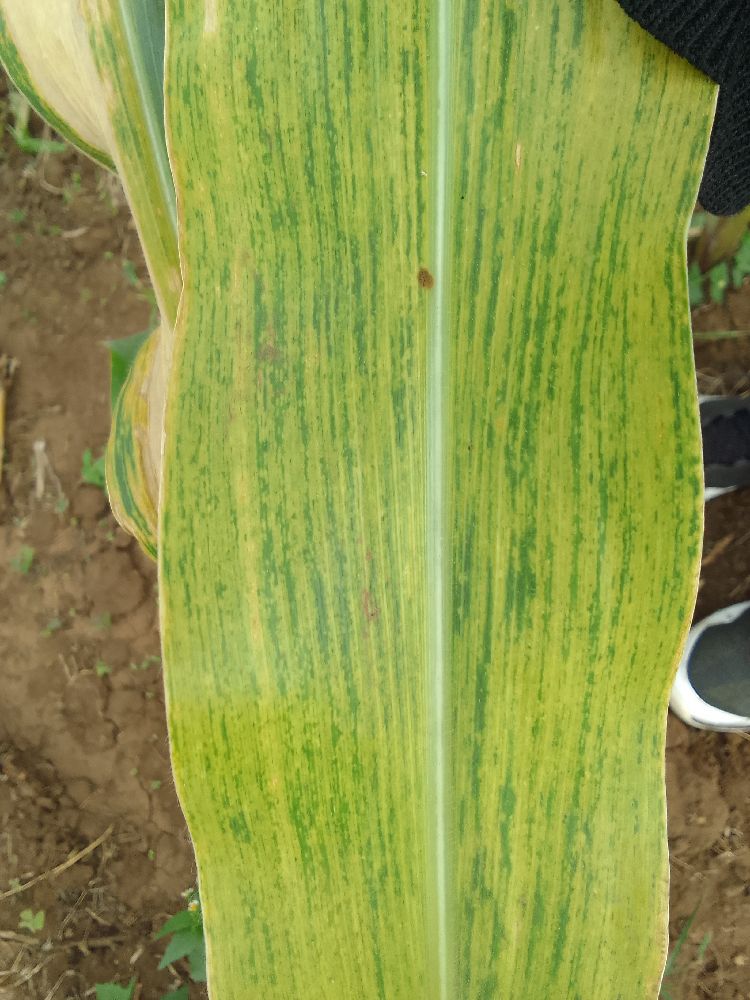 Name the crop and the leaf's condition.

maize, maize lethal necrosis
